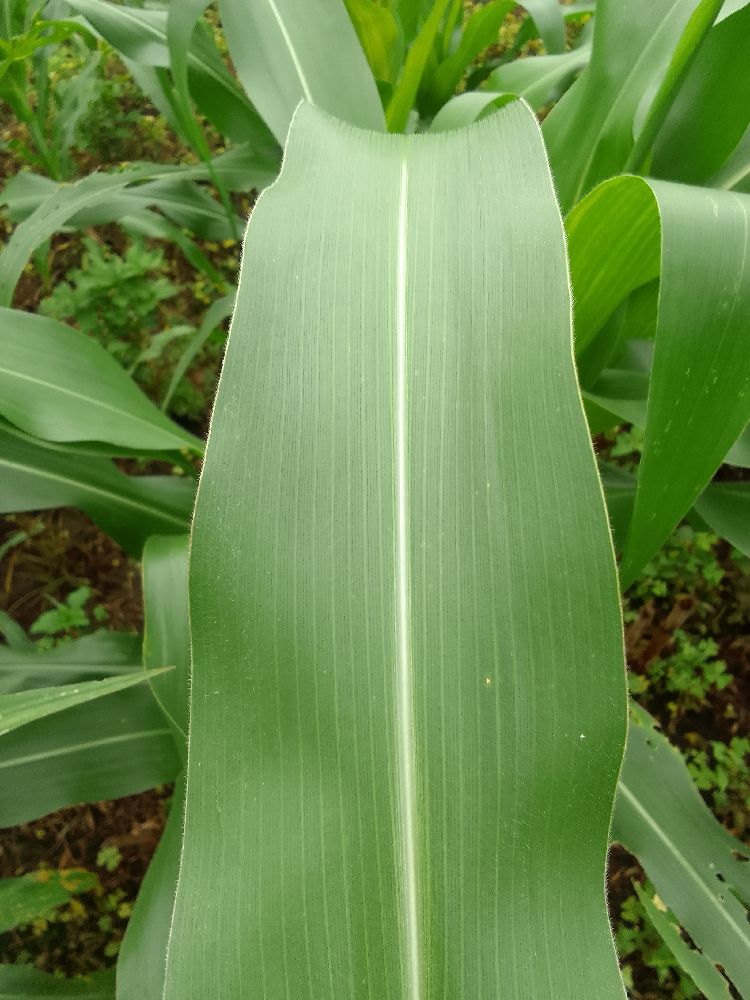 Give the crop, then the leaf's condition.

maize, healthy
